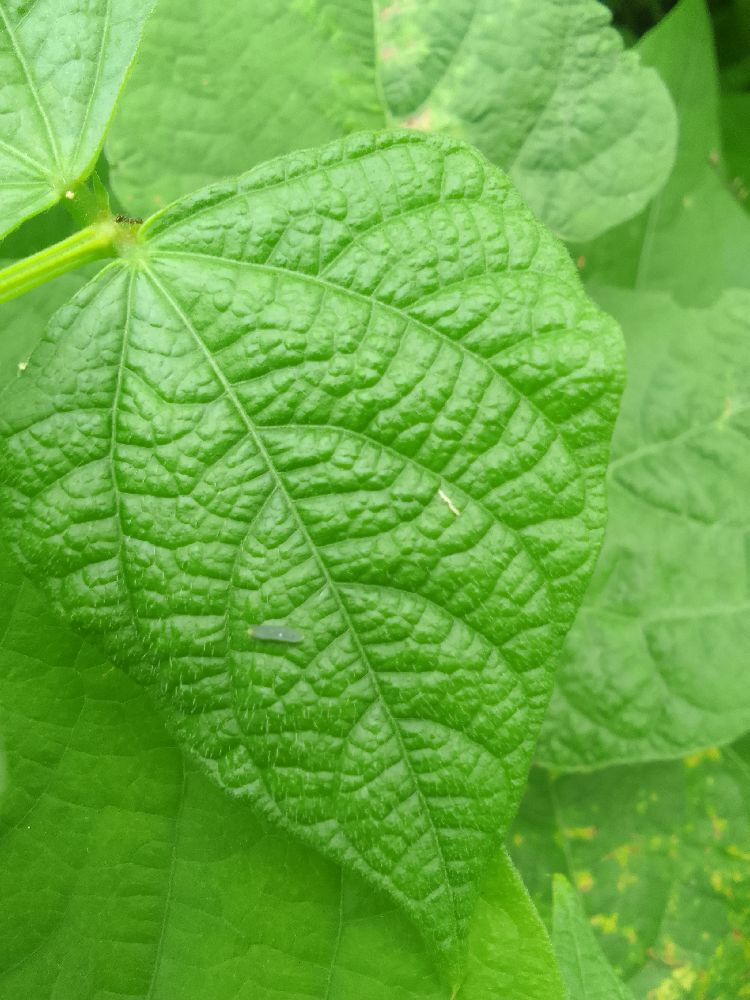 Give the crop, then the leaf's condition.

common bean, healthy
